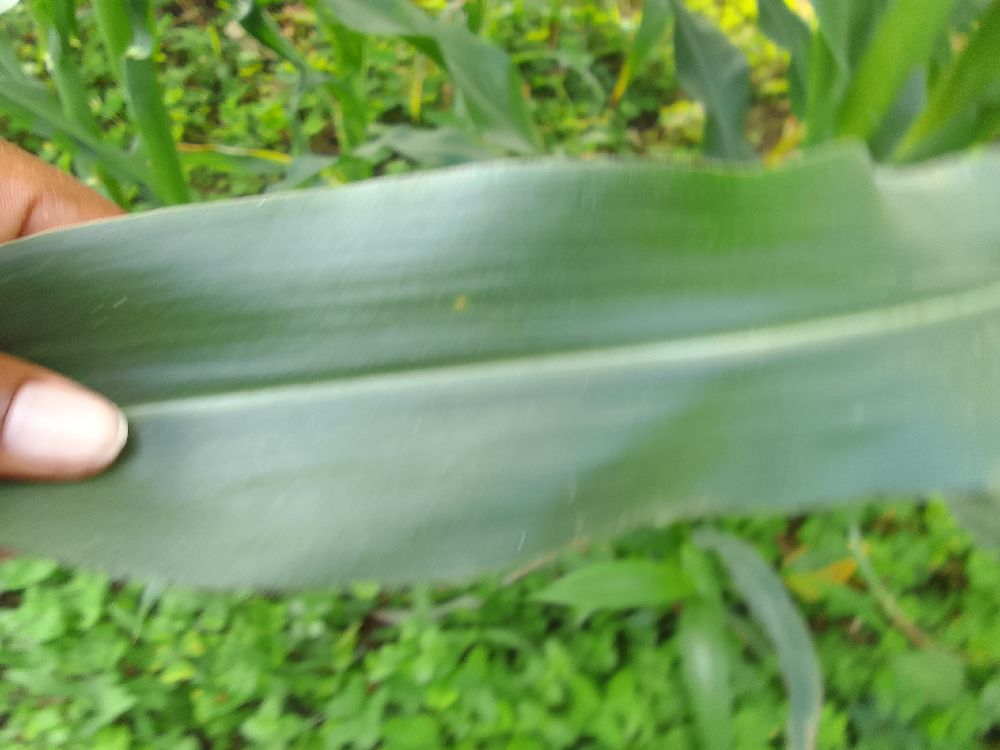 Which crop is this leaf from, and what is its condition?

maize, healthy
